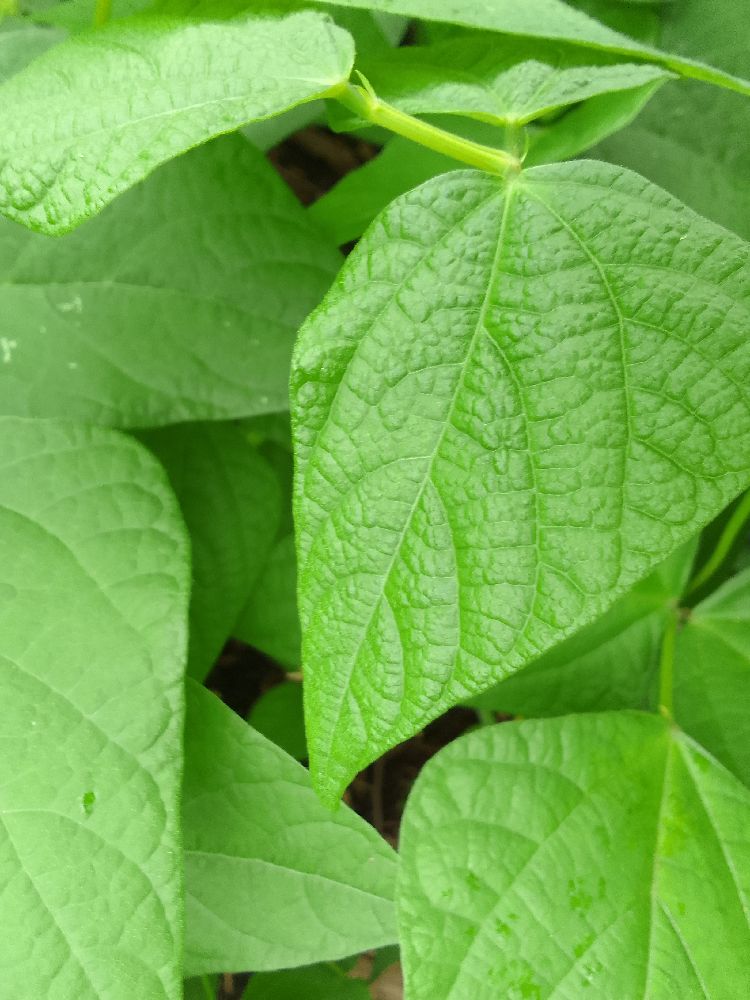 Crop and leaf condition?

common bean, healthy
